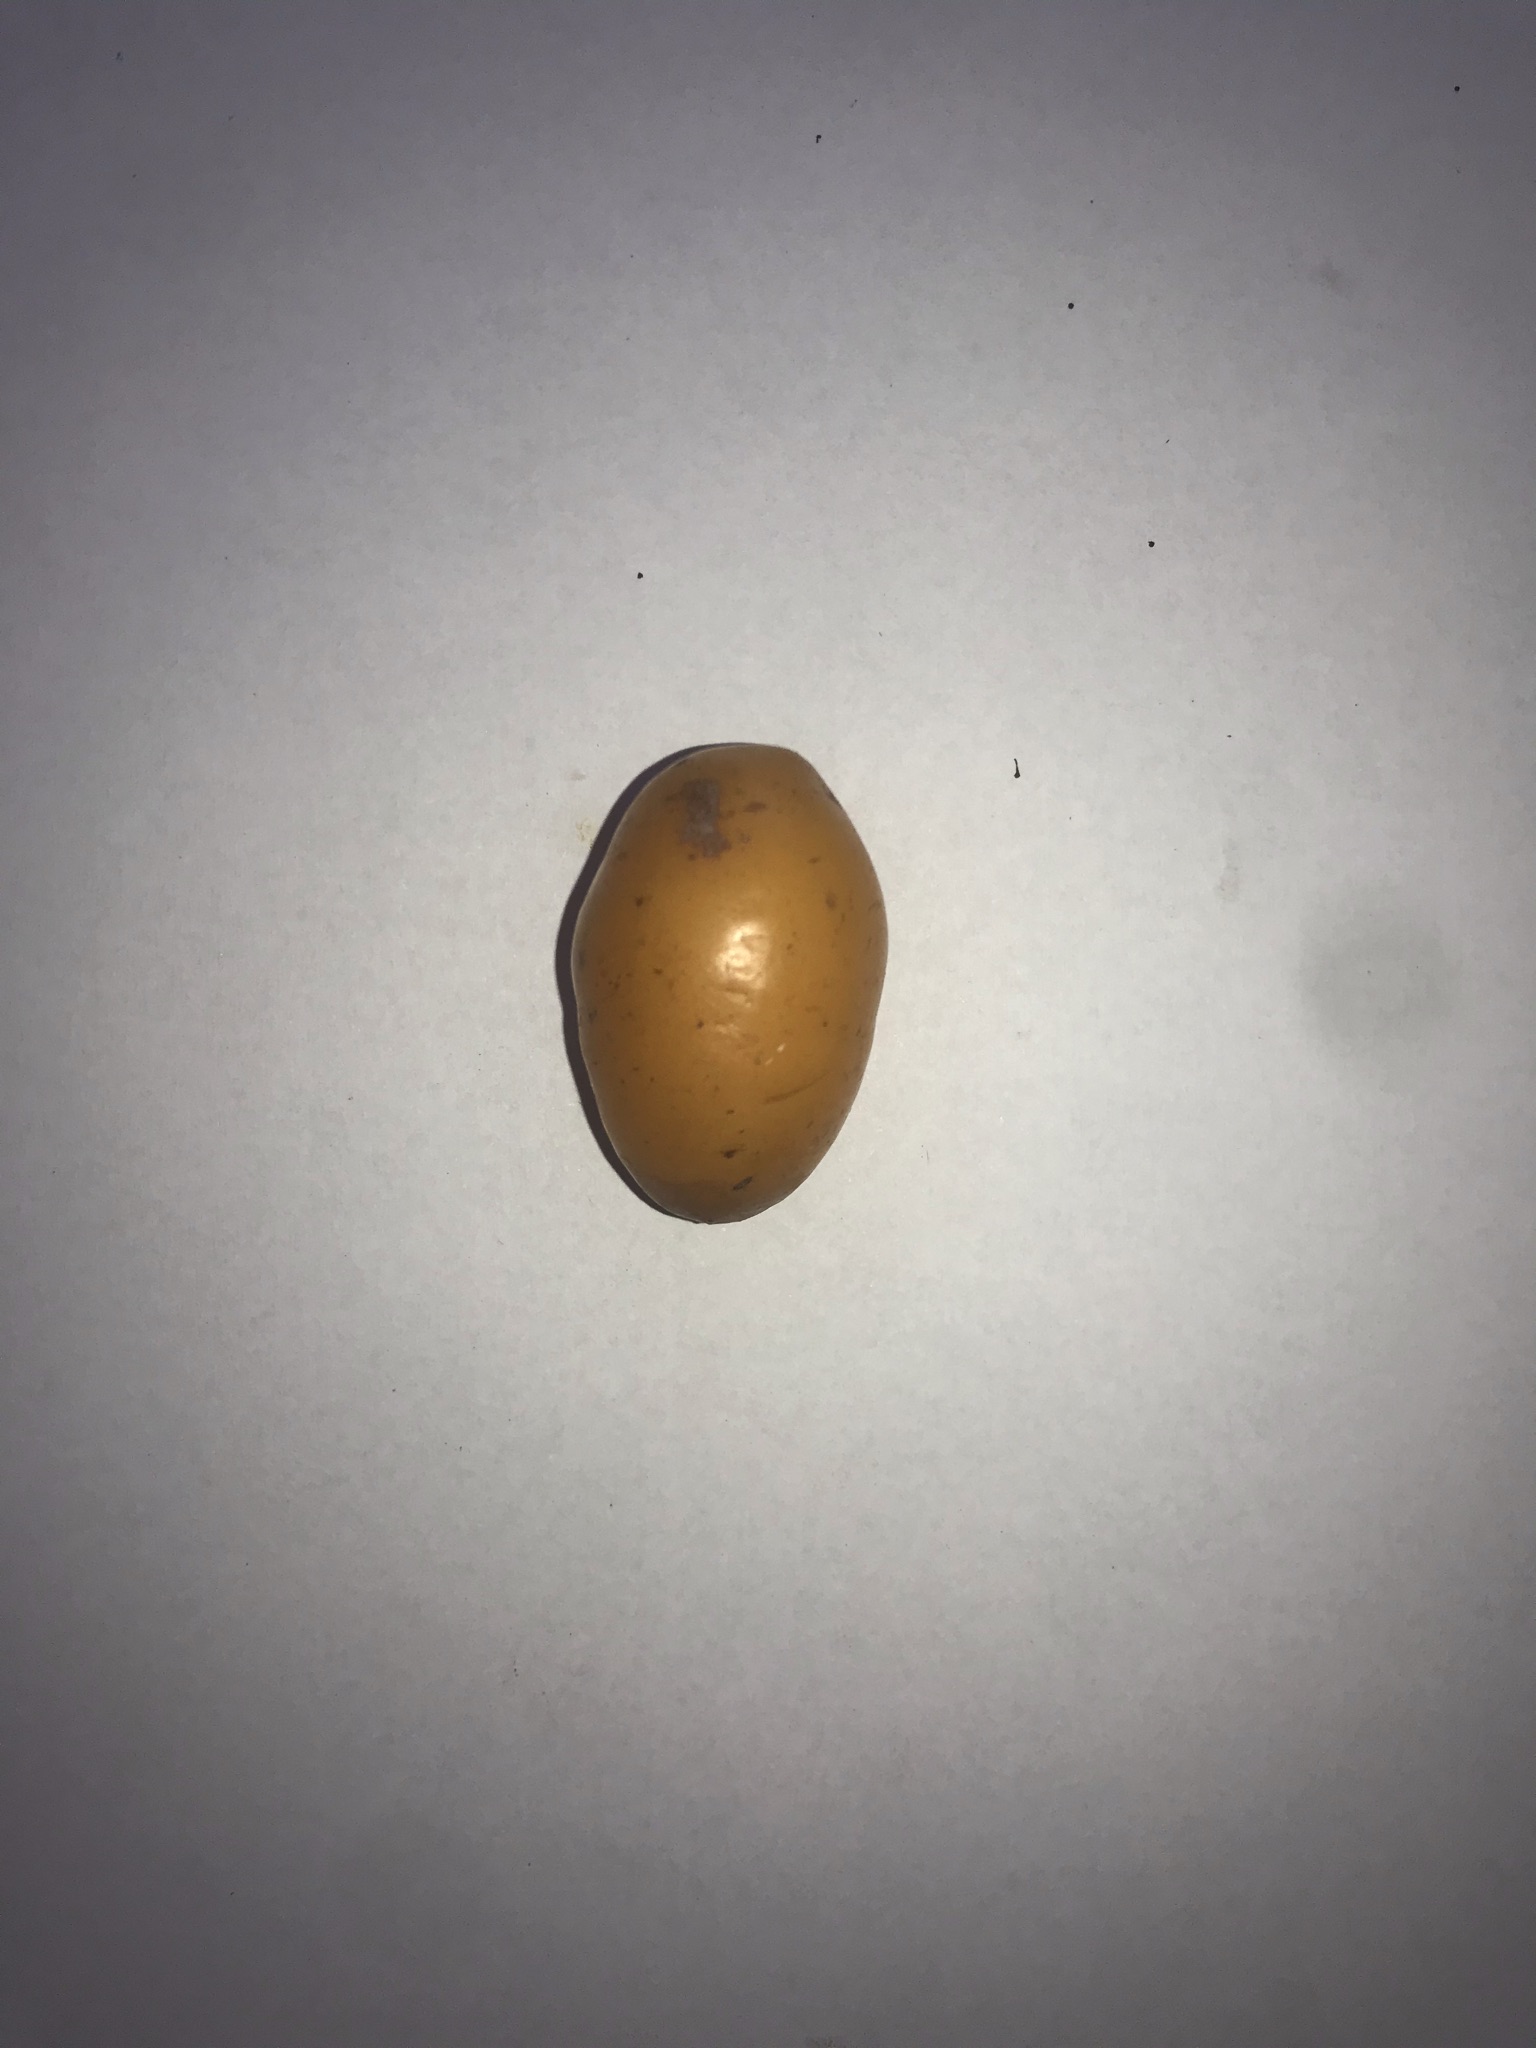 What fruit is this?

siriguela
